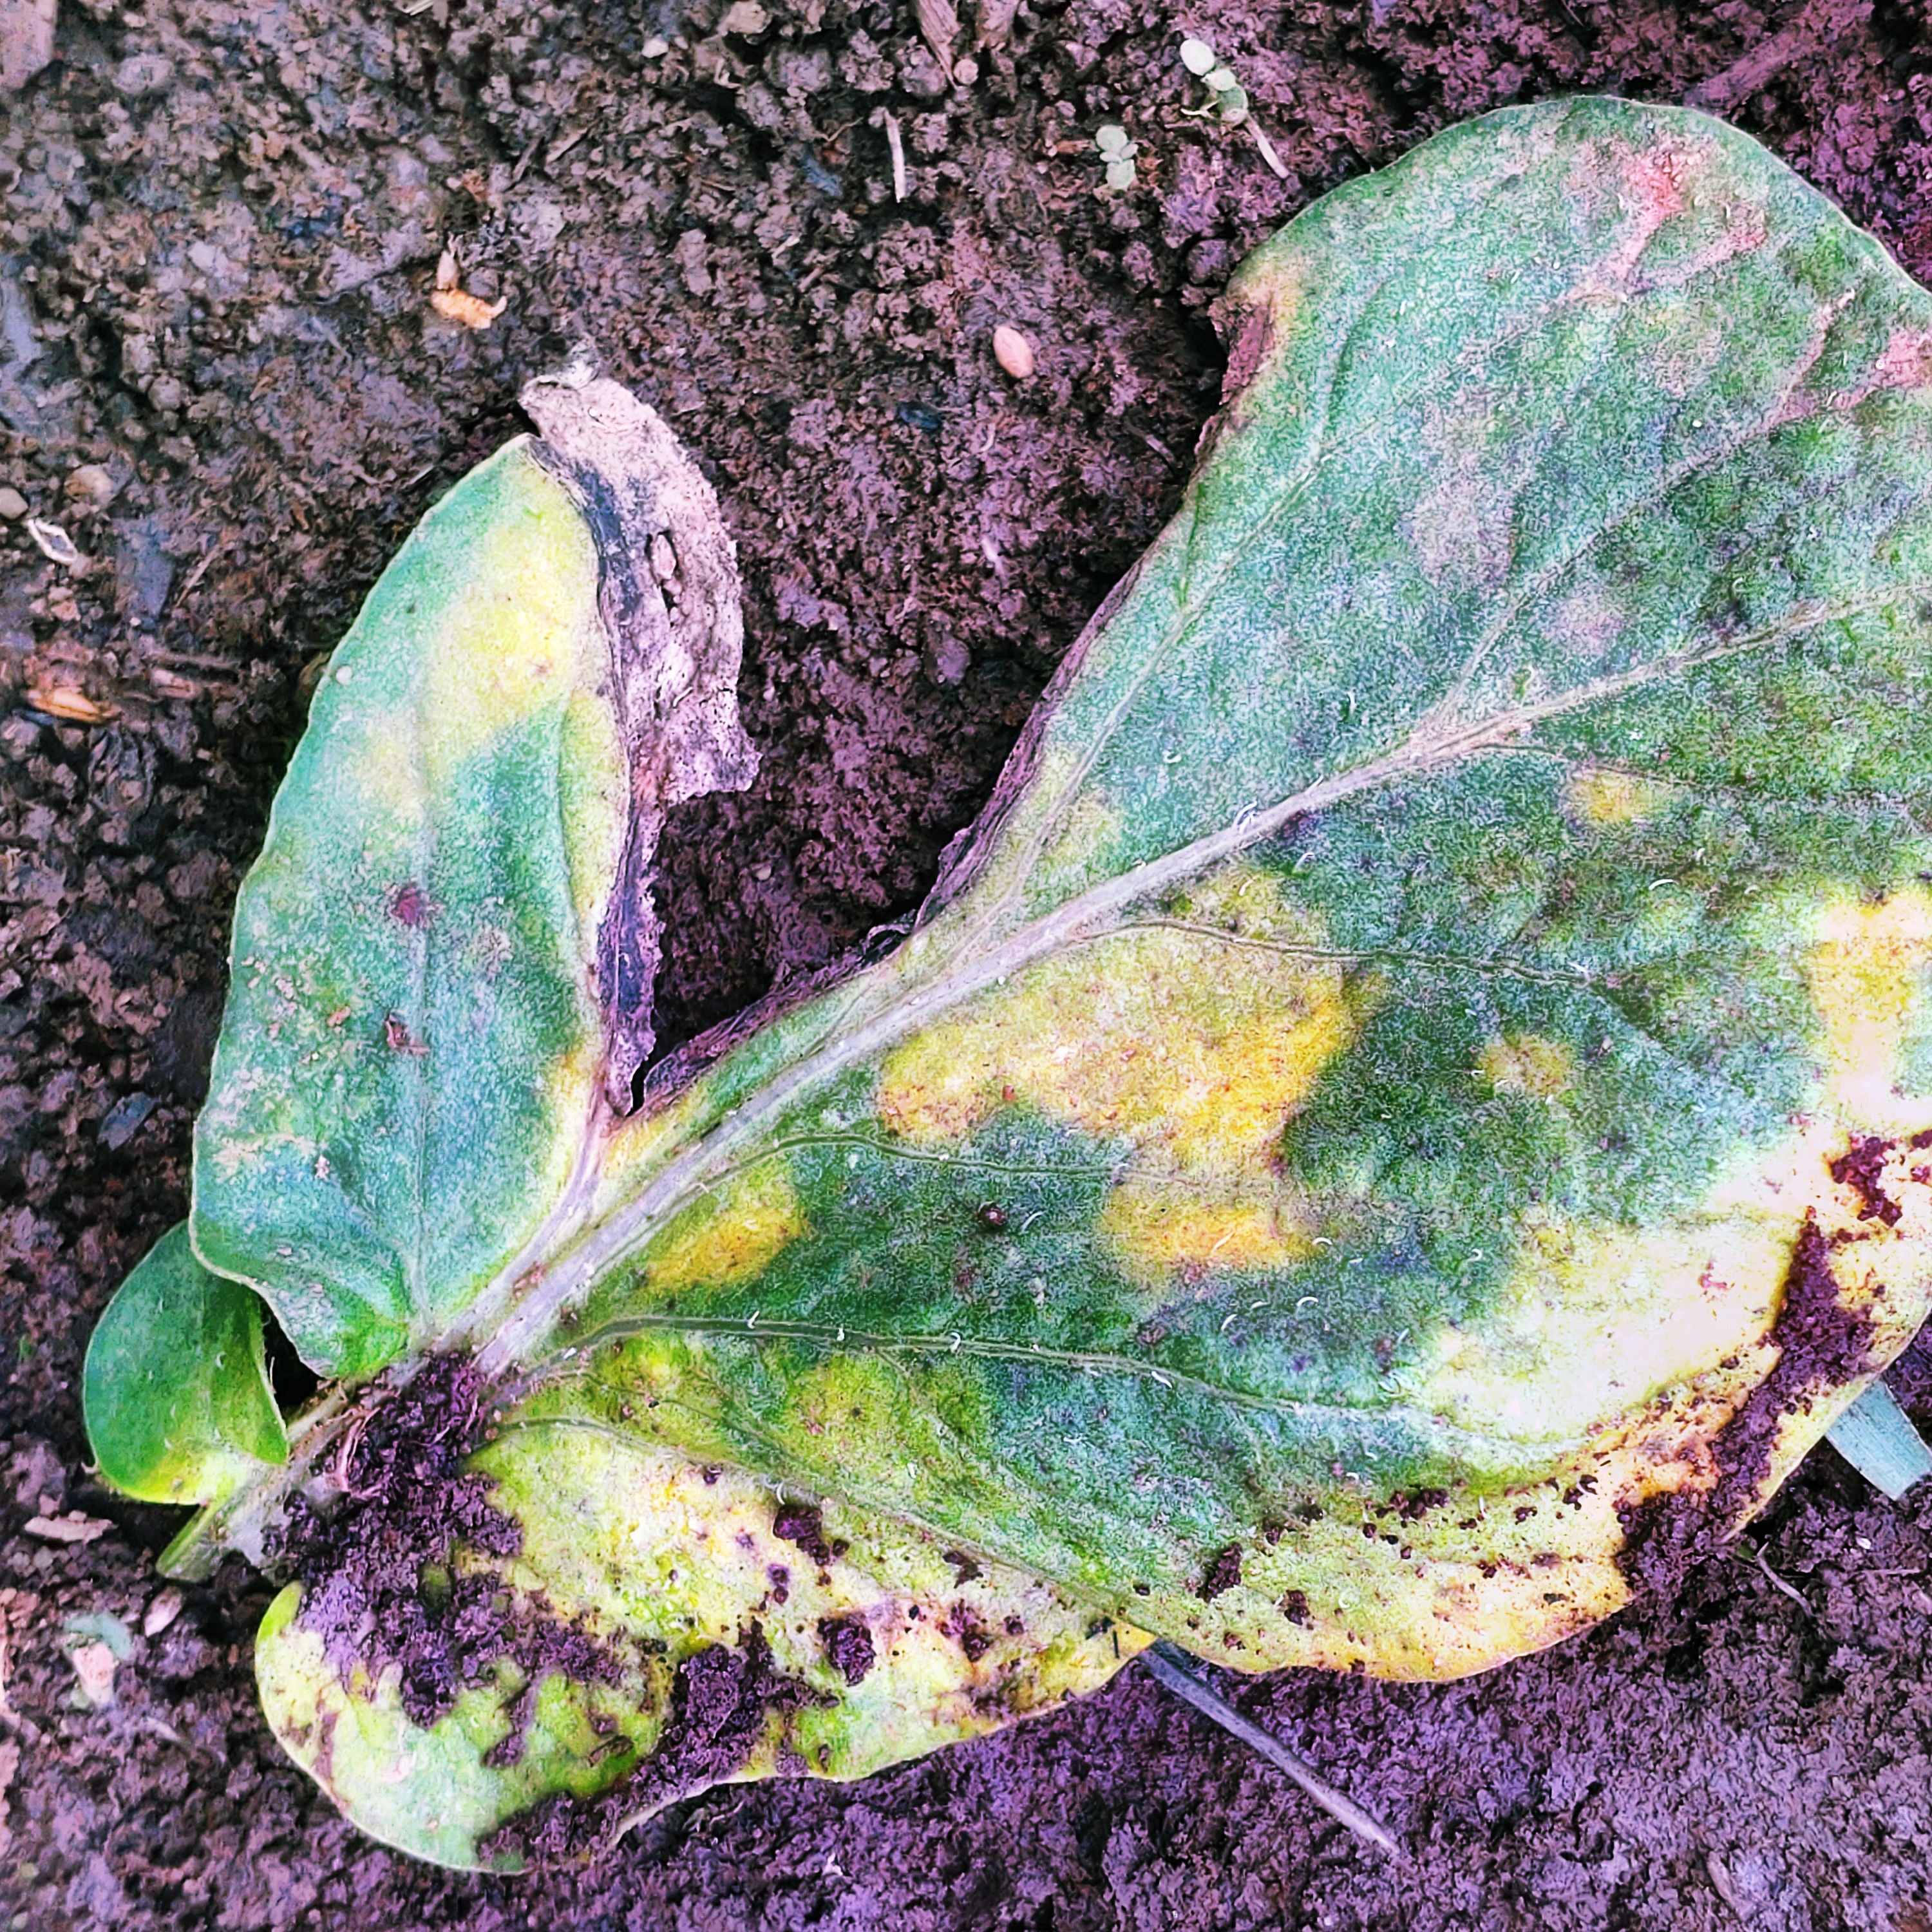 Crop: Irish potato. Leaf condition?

late blight
